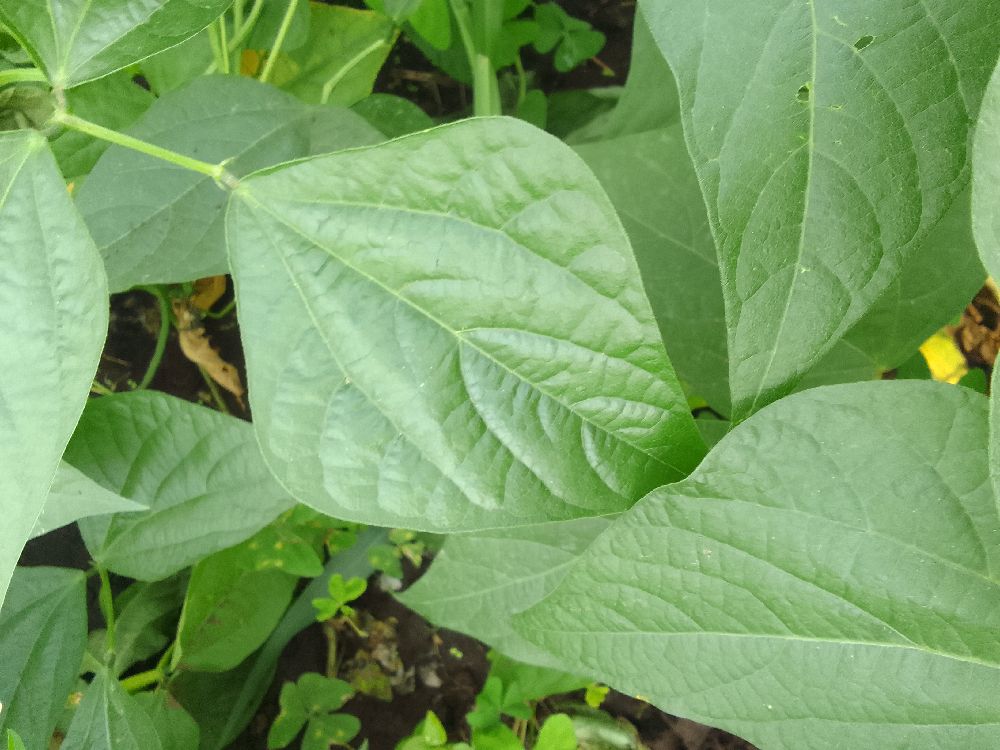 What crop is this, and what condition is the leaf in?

common bean, healthy
